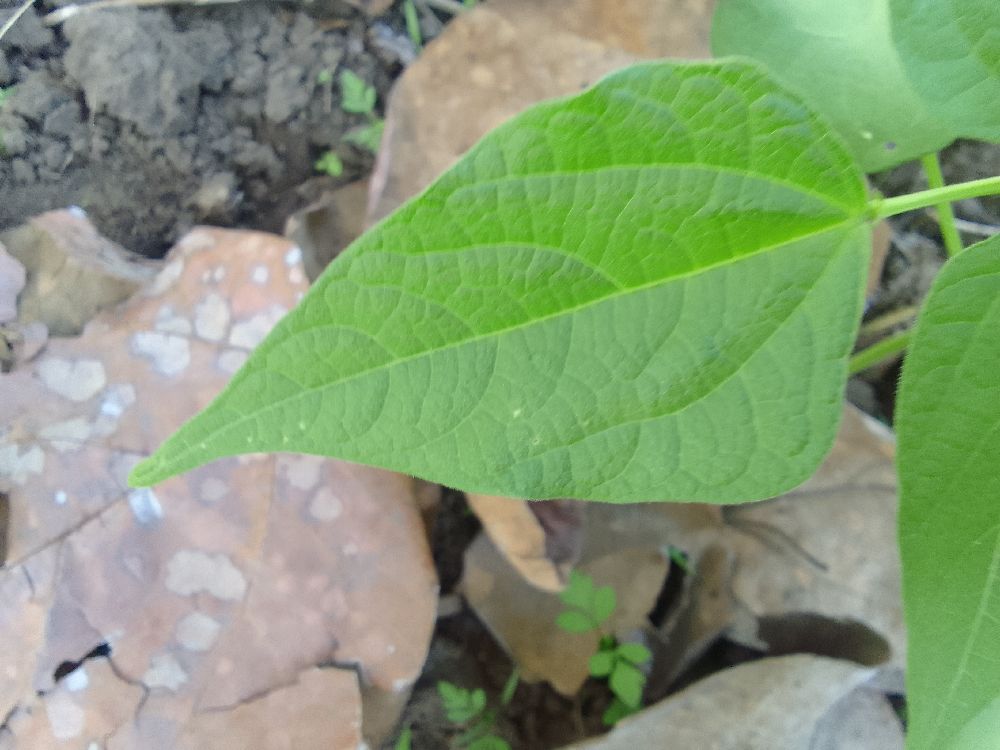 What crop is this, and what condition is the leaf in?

common bean, healthy
